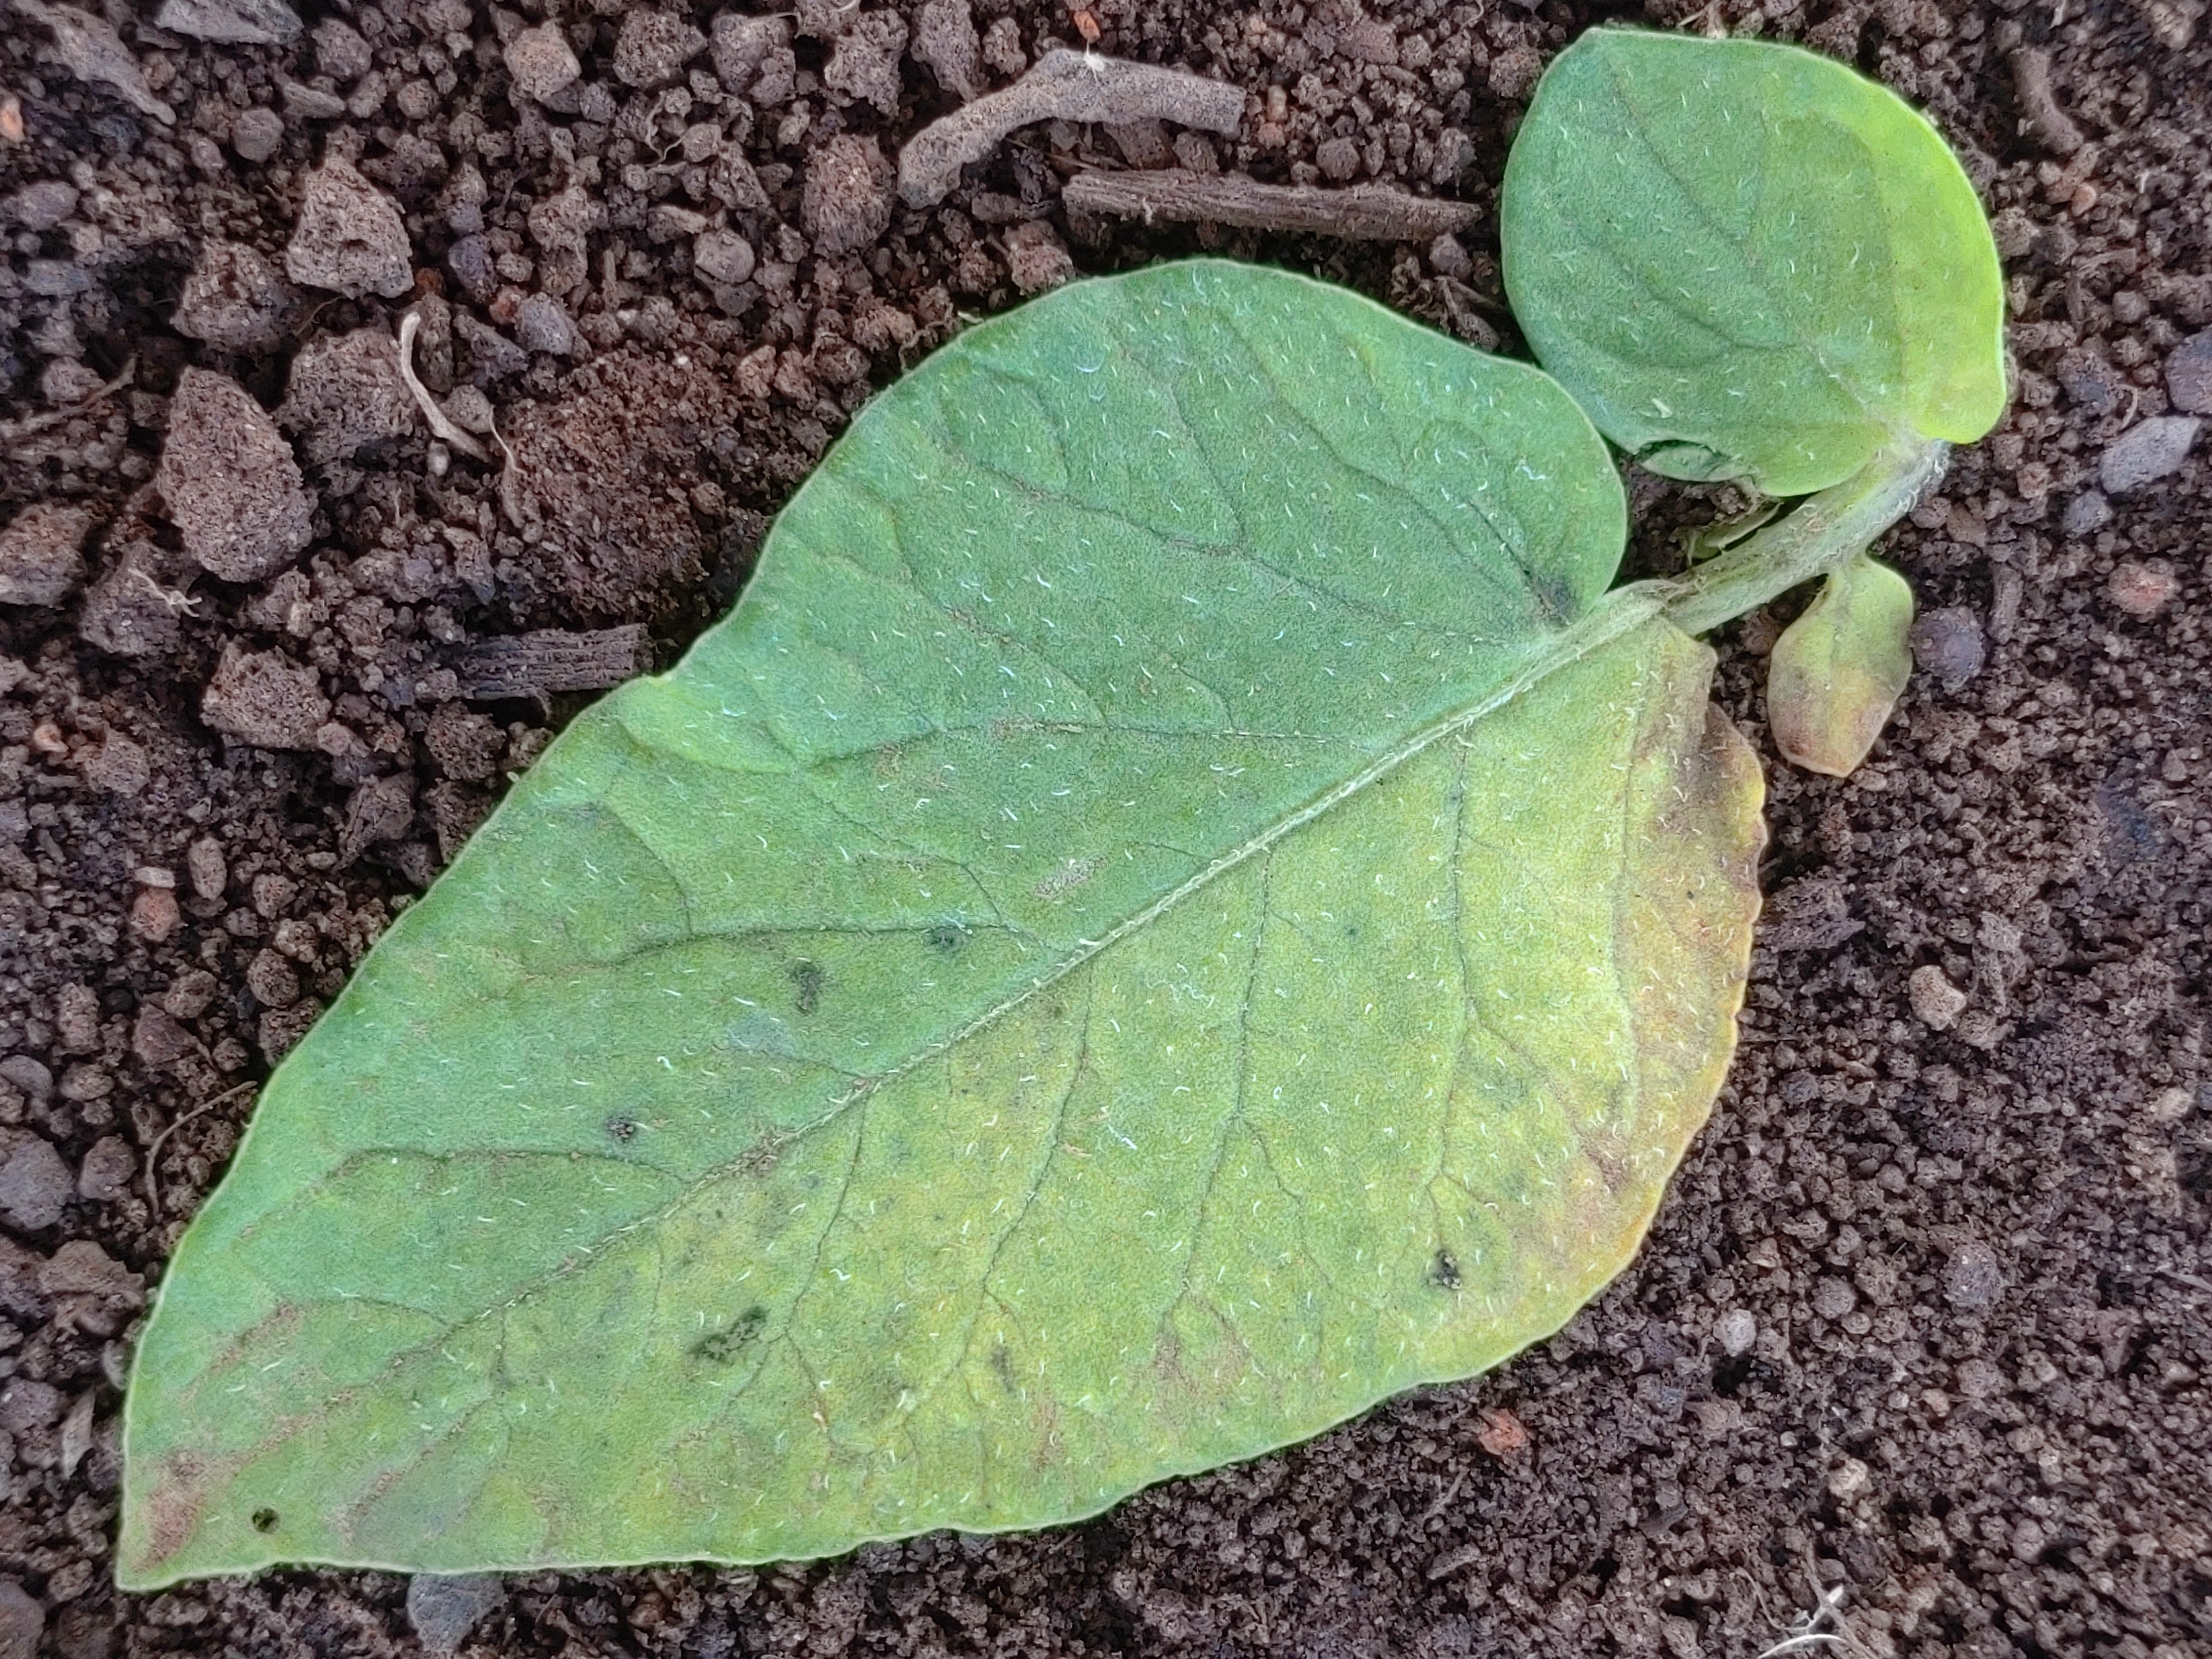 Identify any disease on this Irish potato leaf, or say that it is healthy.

late blight
